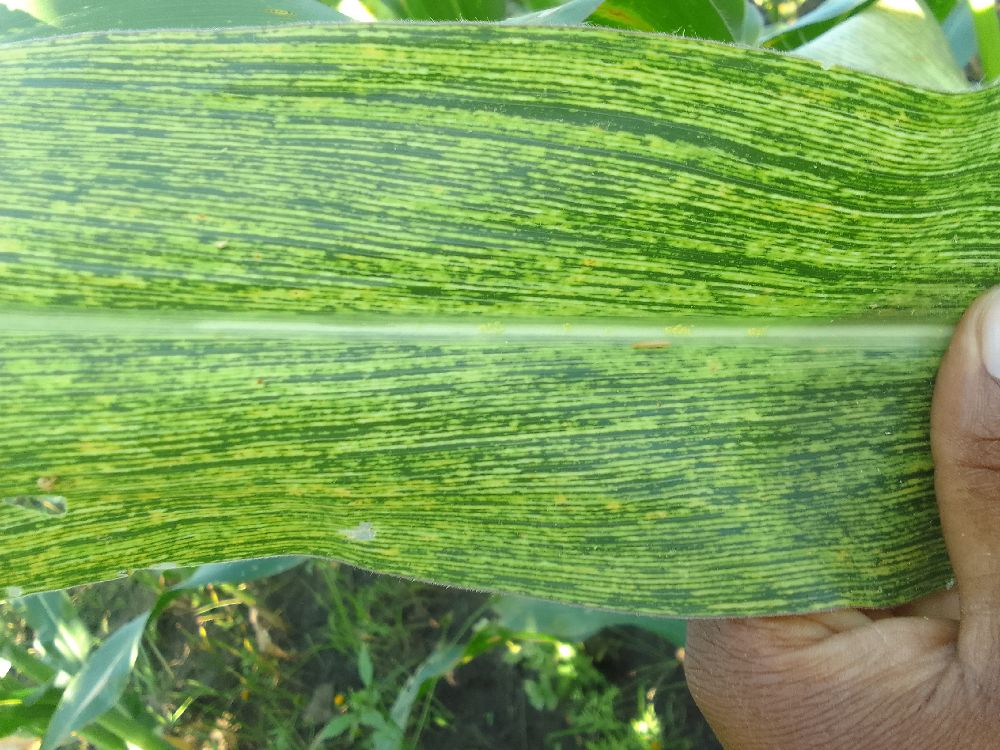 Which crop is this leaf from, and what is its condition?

maize, maize streak virus
